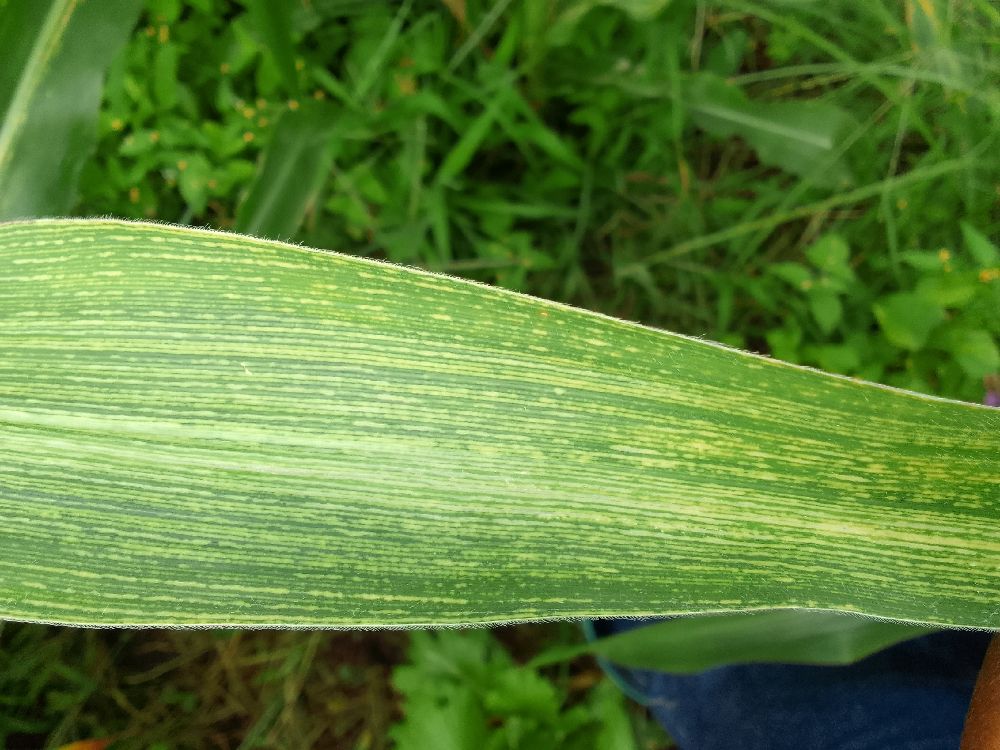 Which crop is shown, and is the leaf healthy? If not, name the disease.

maize, maize streak virus
